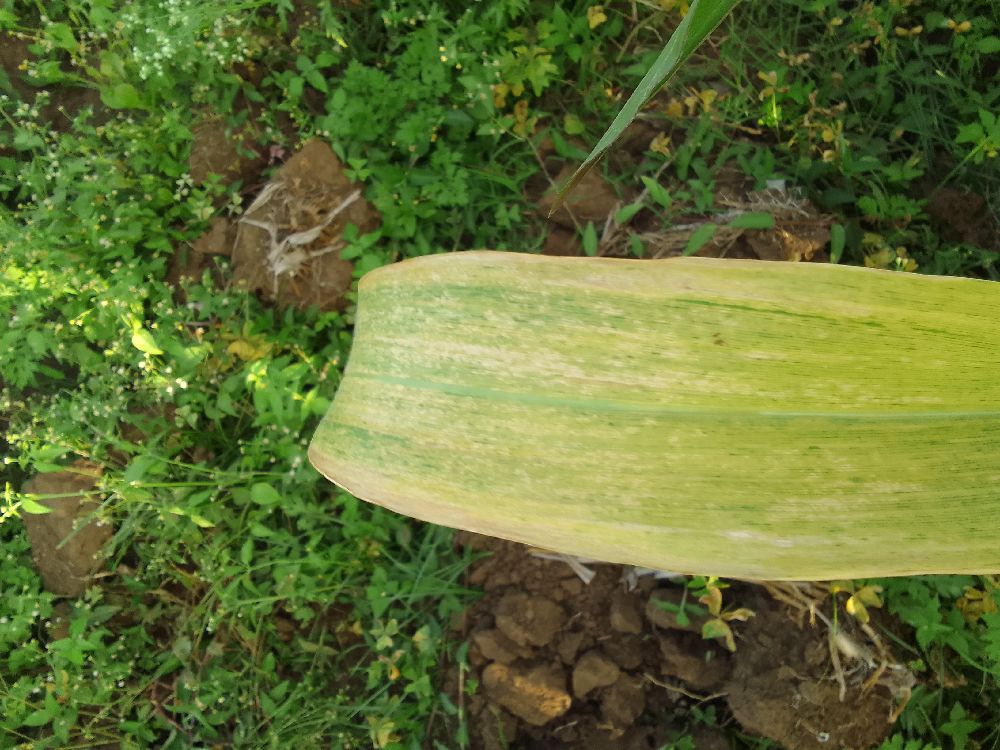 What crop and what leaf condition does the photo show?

maize, maize lethal necrosis
